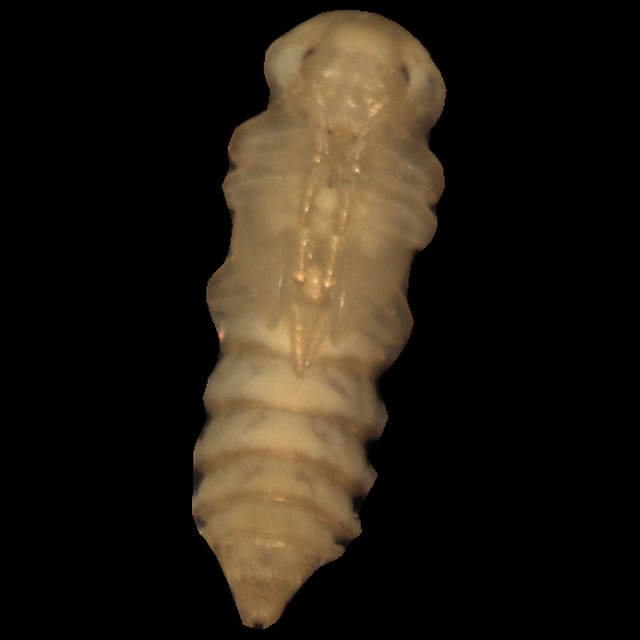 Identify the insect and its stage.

mealworm pupa
